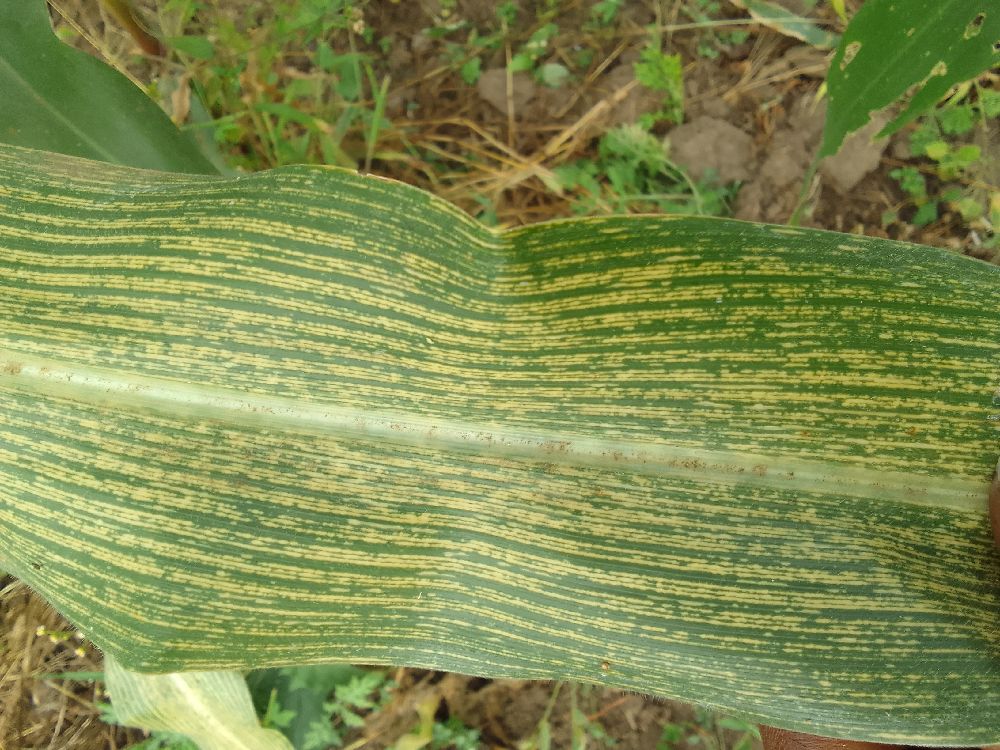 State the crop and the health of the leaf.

maize, maize streak virus
